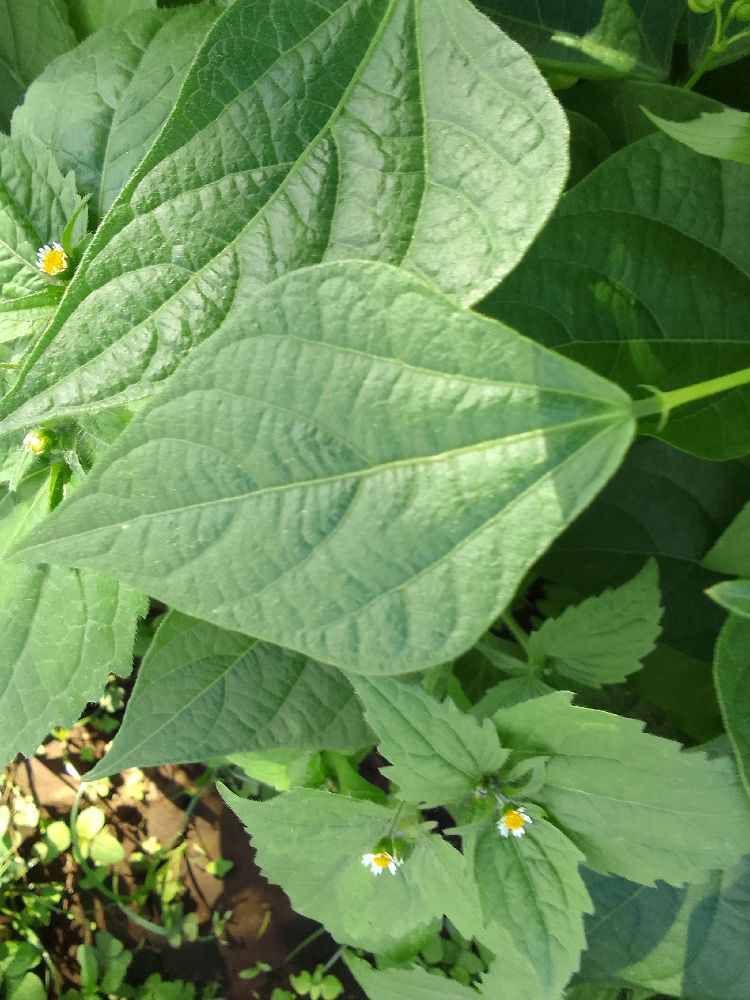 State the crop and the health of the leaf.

common bean, healthy
